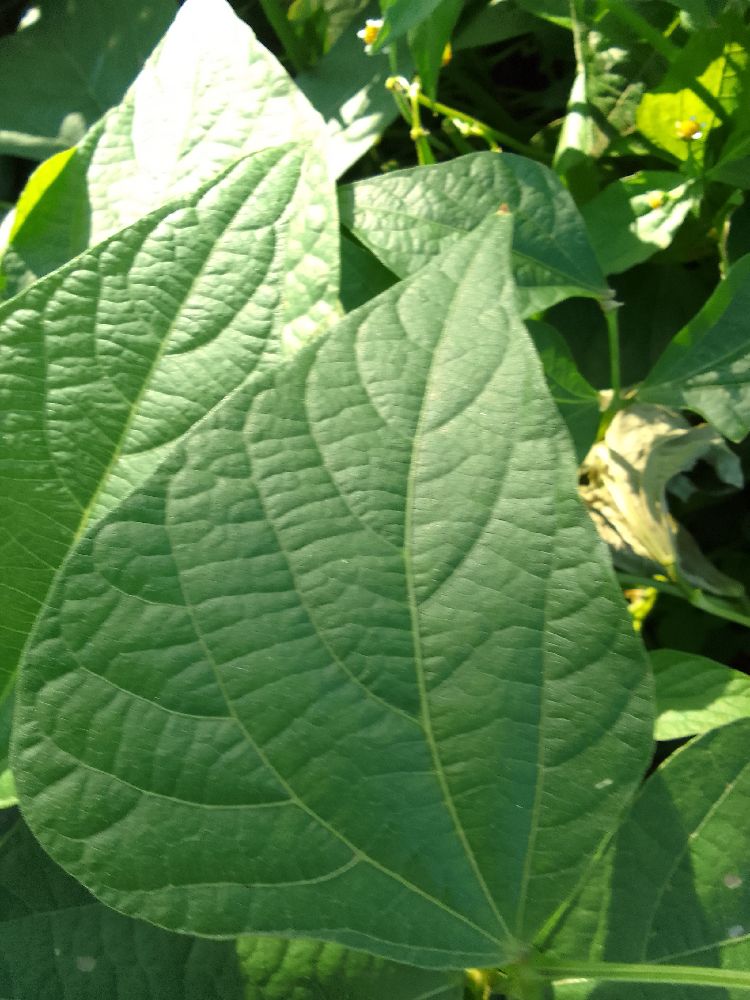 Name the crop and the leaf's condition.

common bean, healthy
